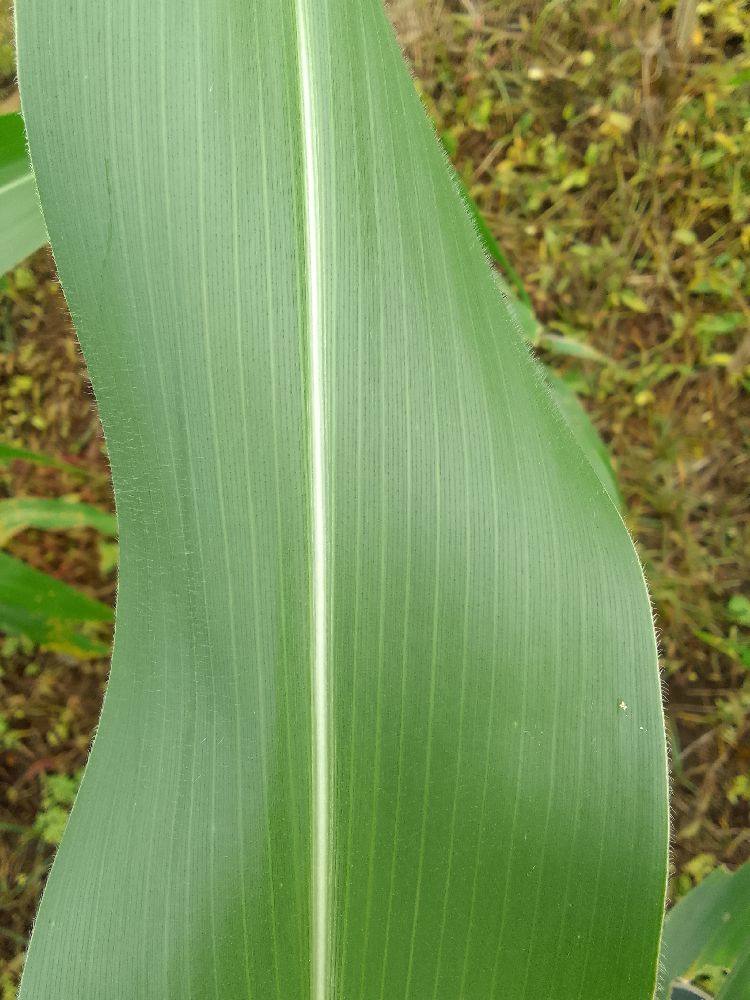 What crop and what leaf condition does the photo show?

maize, healthy
